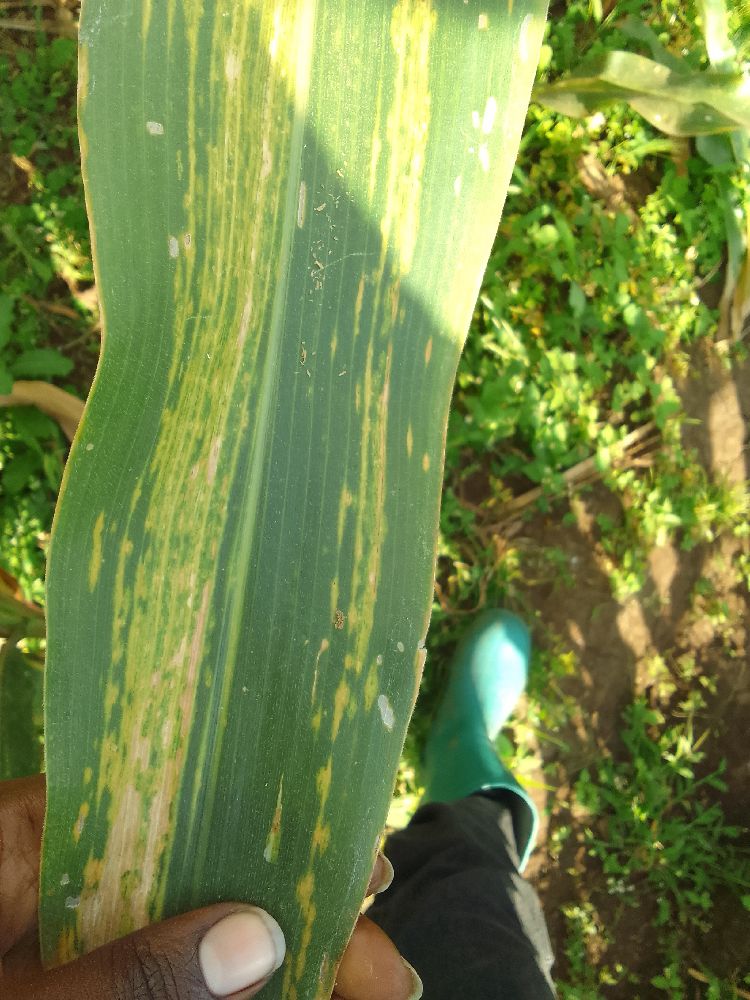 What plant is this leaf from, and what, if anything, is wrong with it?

maize, maize lethal necrosis
